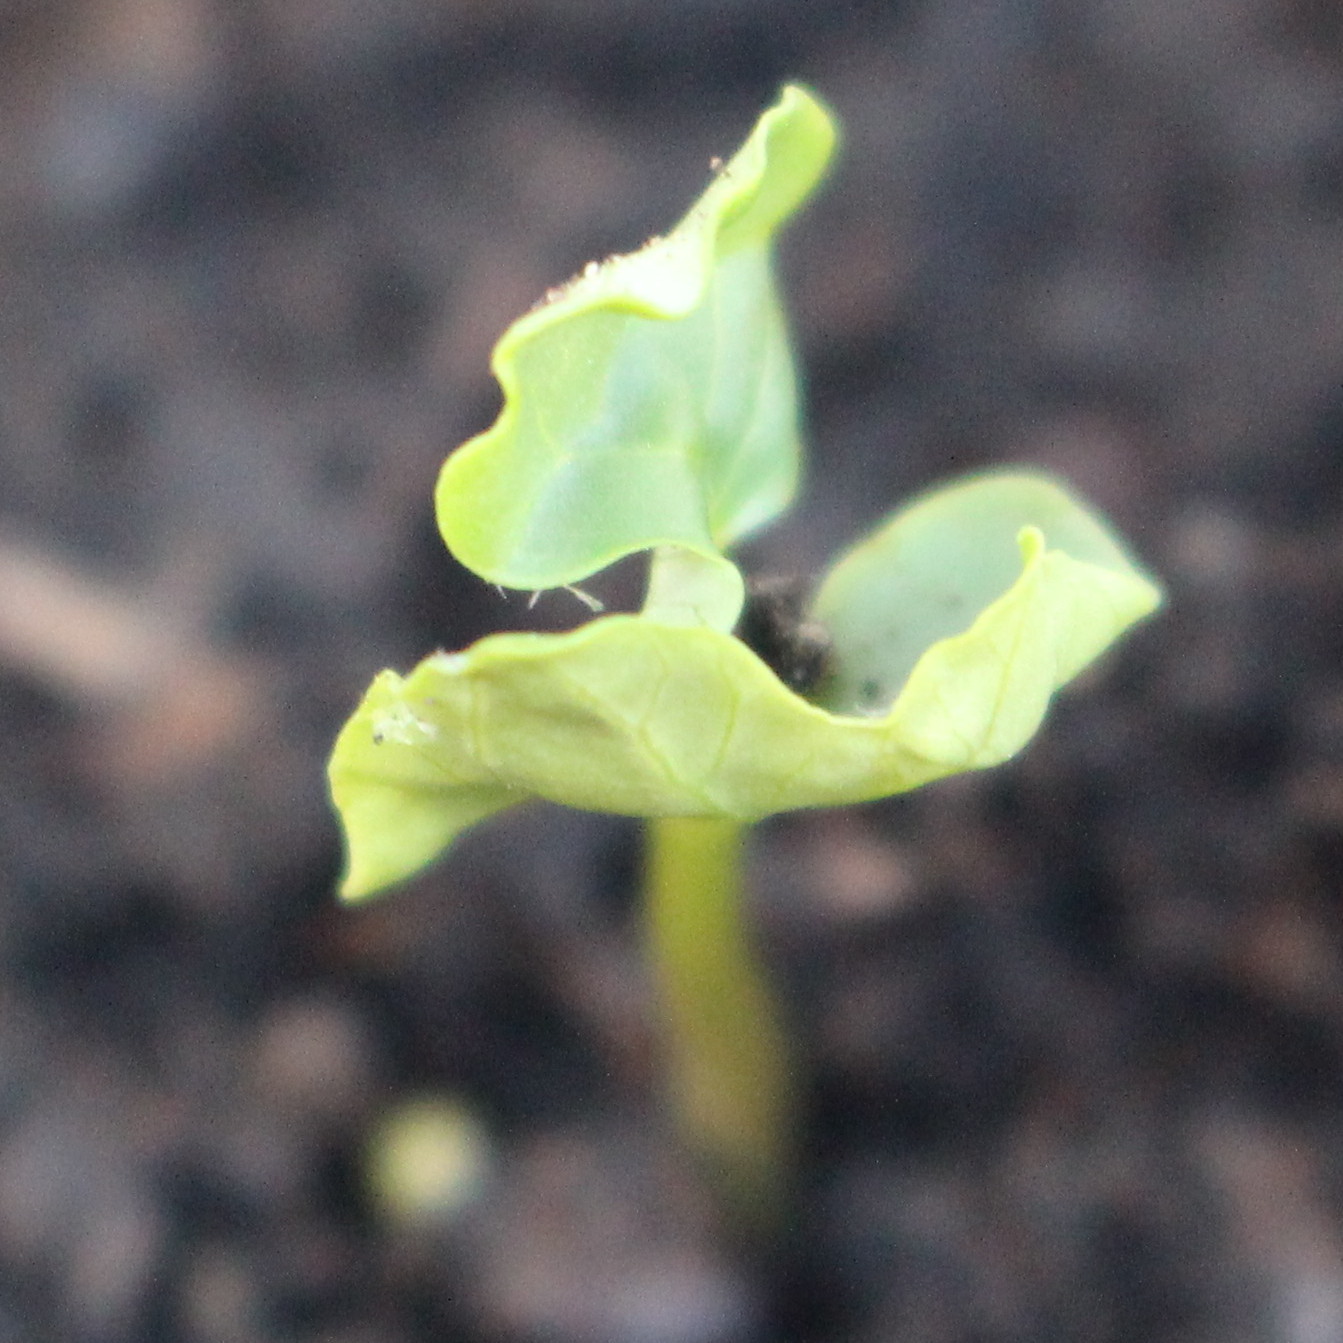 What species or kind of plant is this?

Convolvulus arvensis
